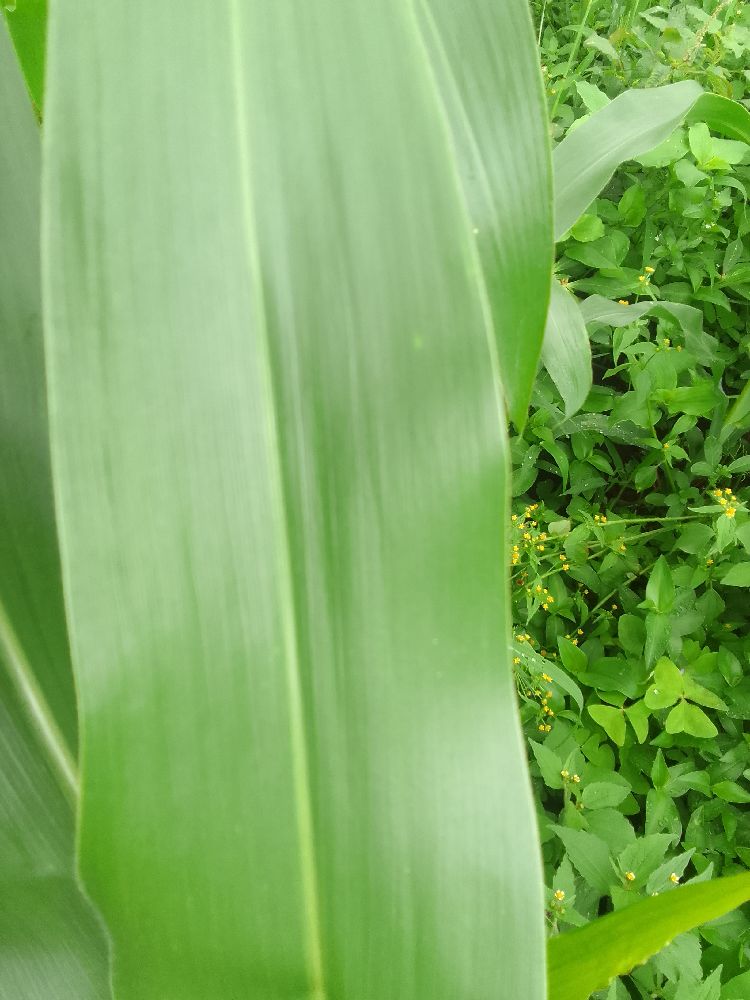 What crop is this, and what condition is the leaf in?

maize, healthy
